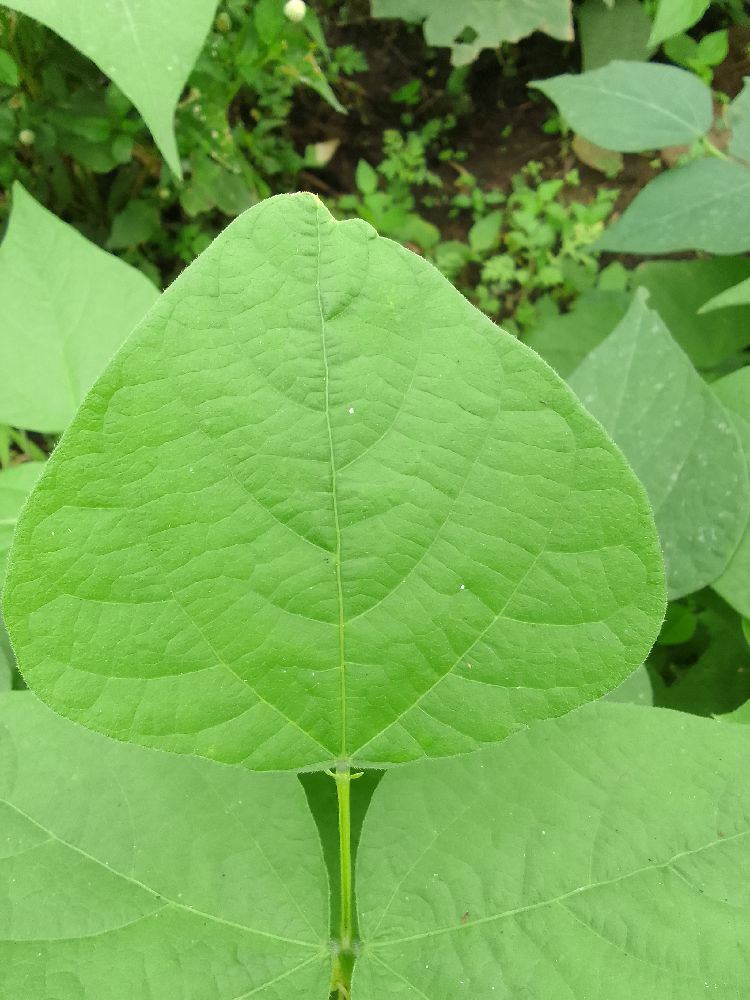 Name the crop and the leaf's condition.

common bean, healthy
